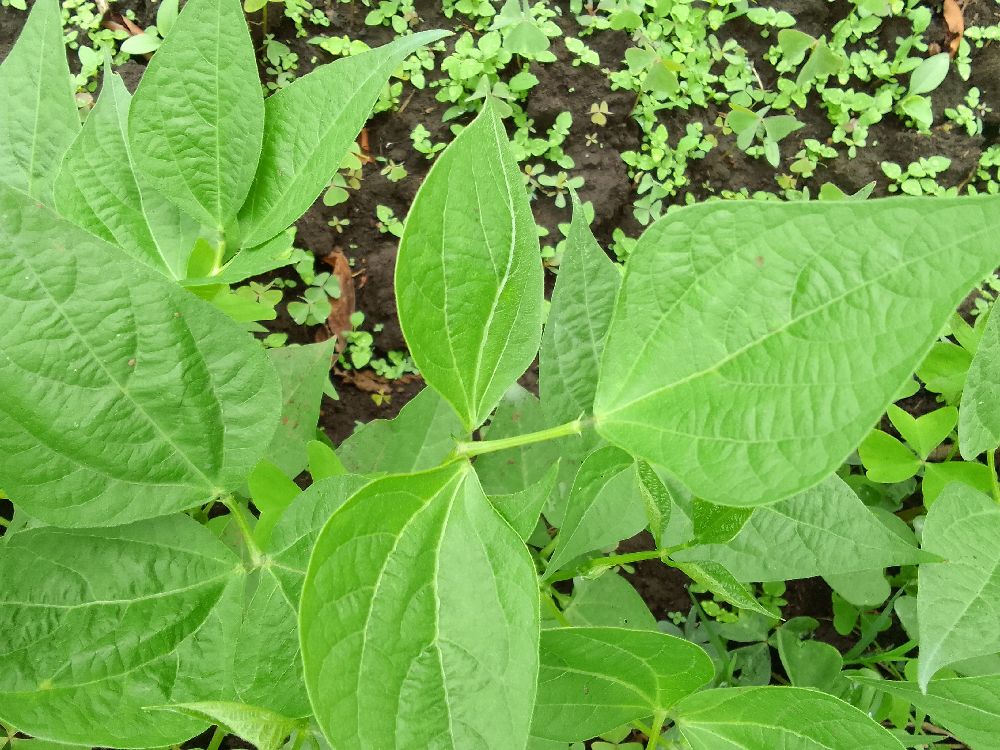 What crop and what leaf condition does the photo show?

common bean, healthy
